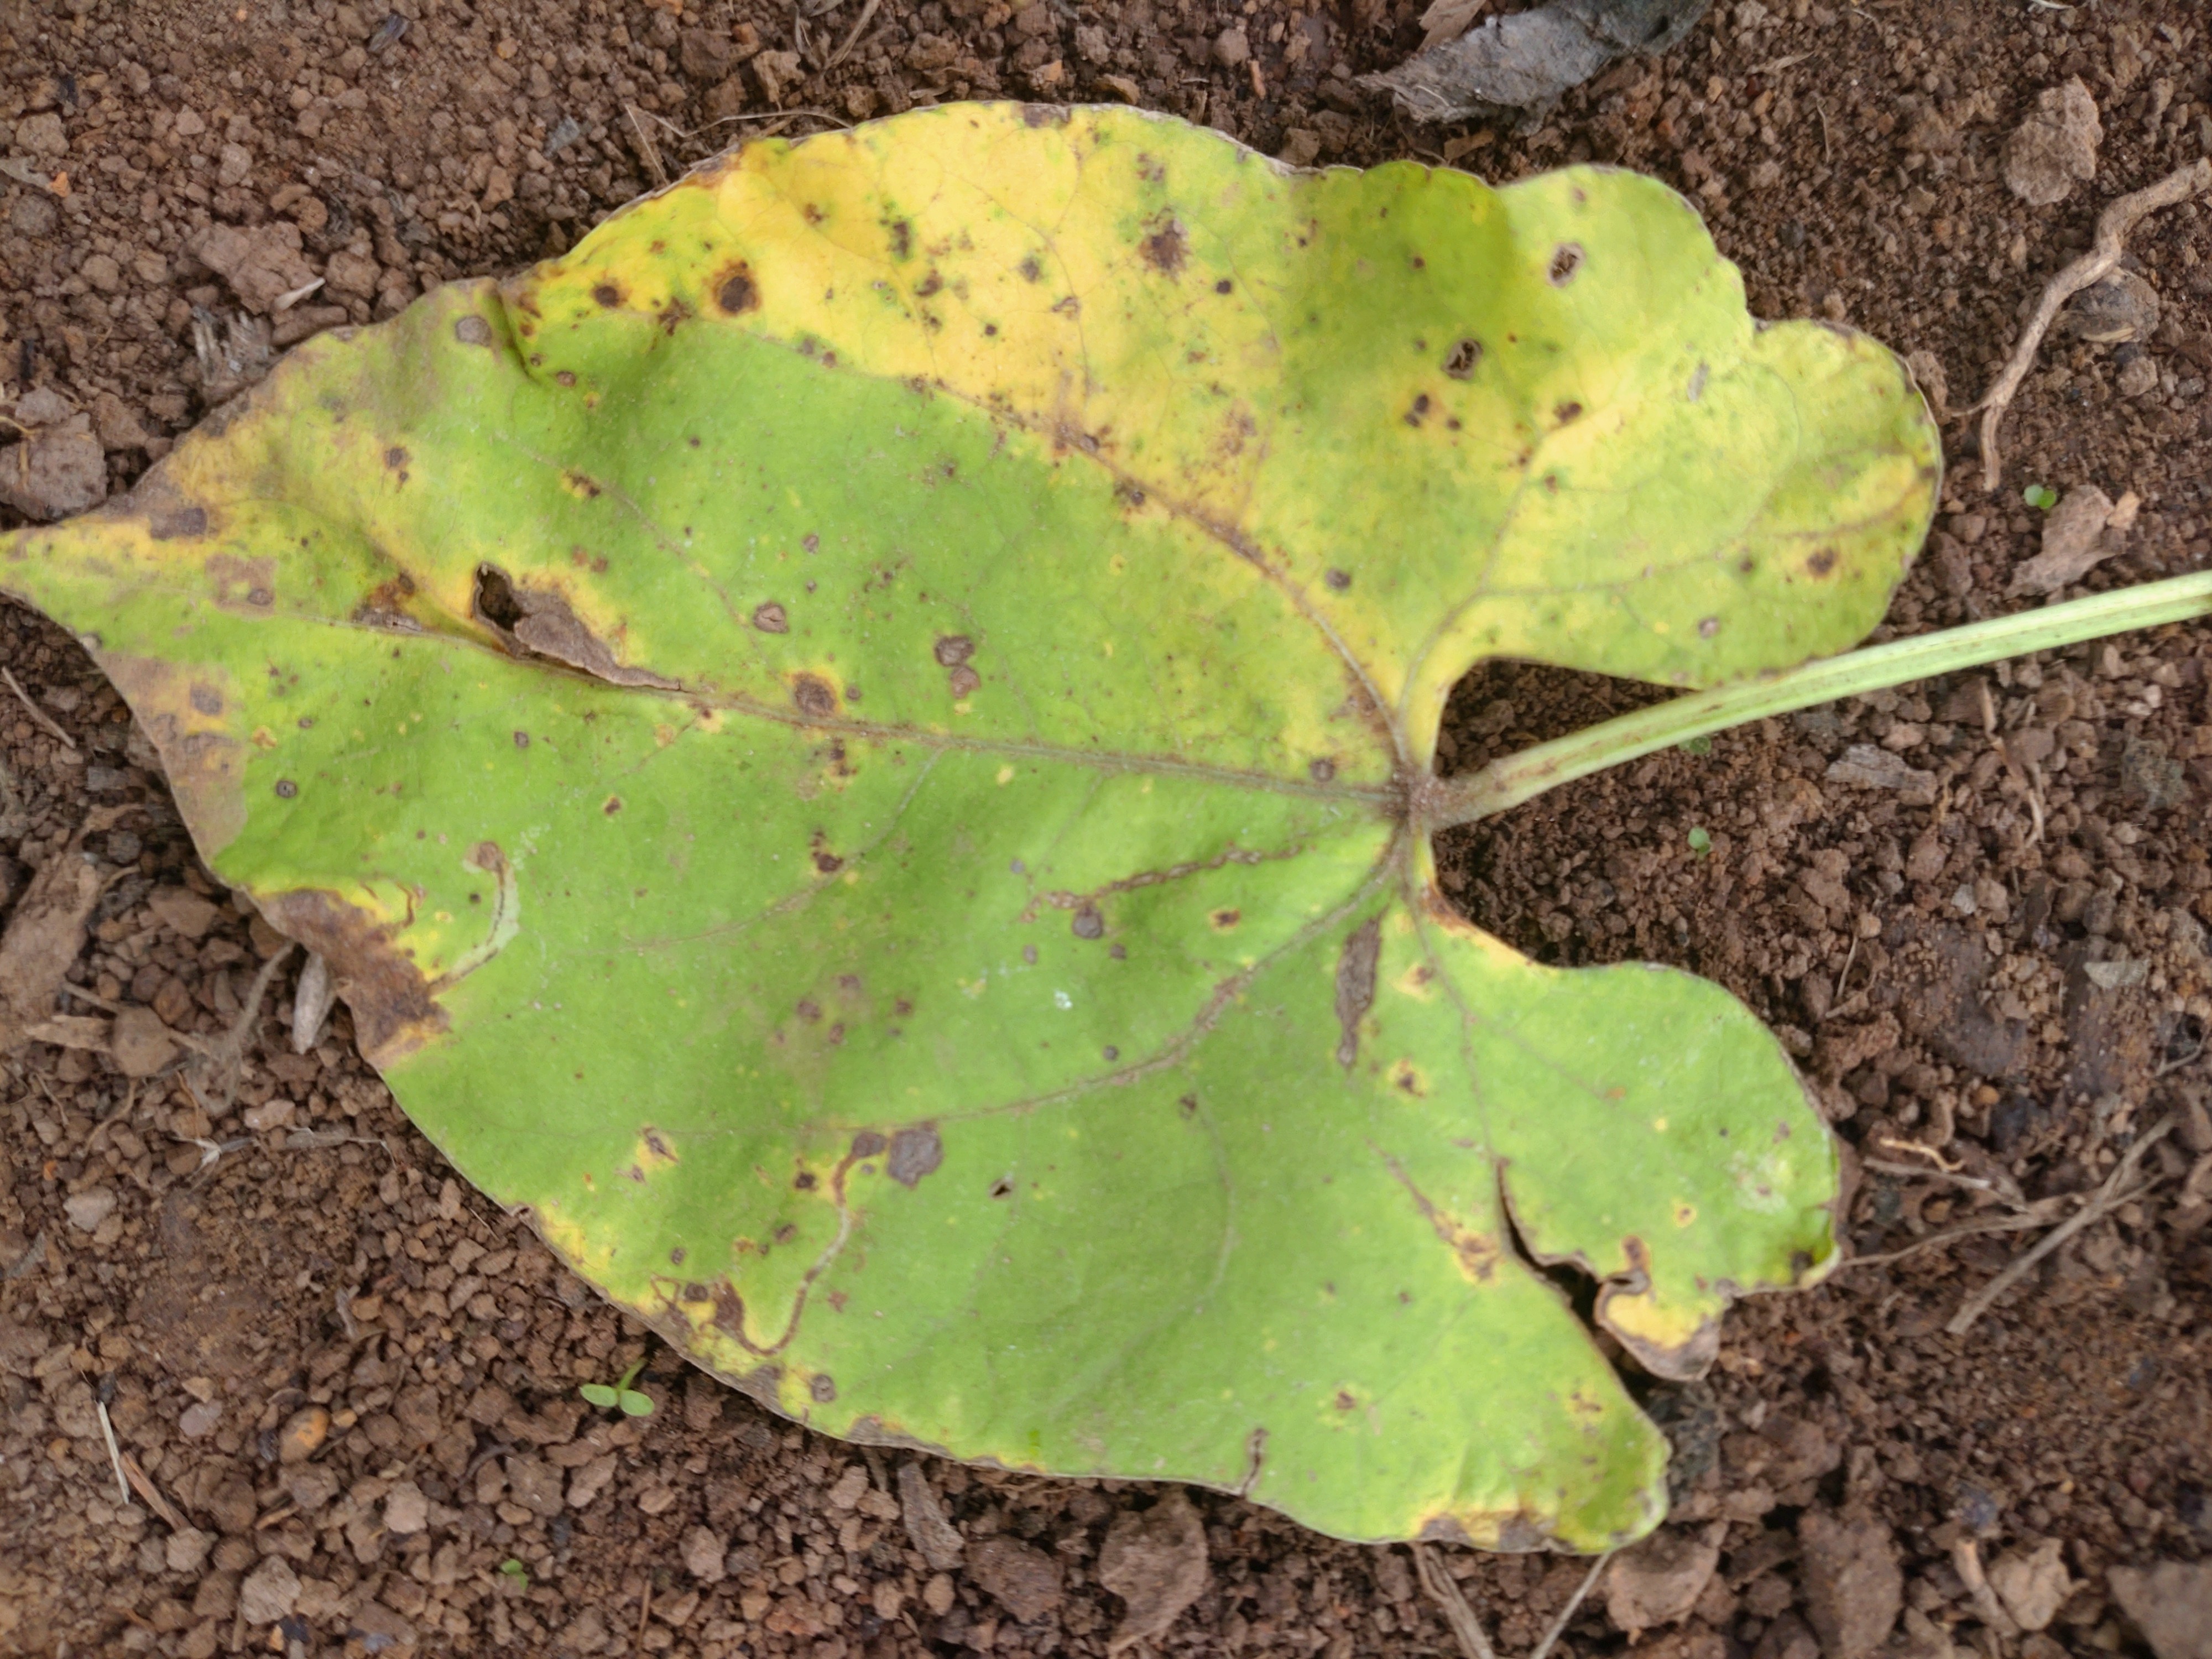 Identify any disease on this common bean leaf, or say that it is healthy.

rust
